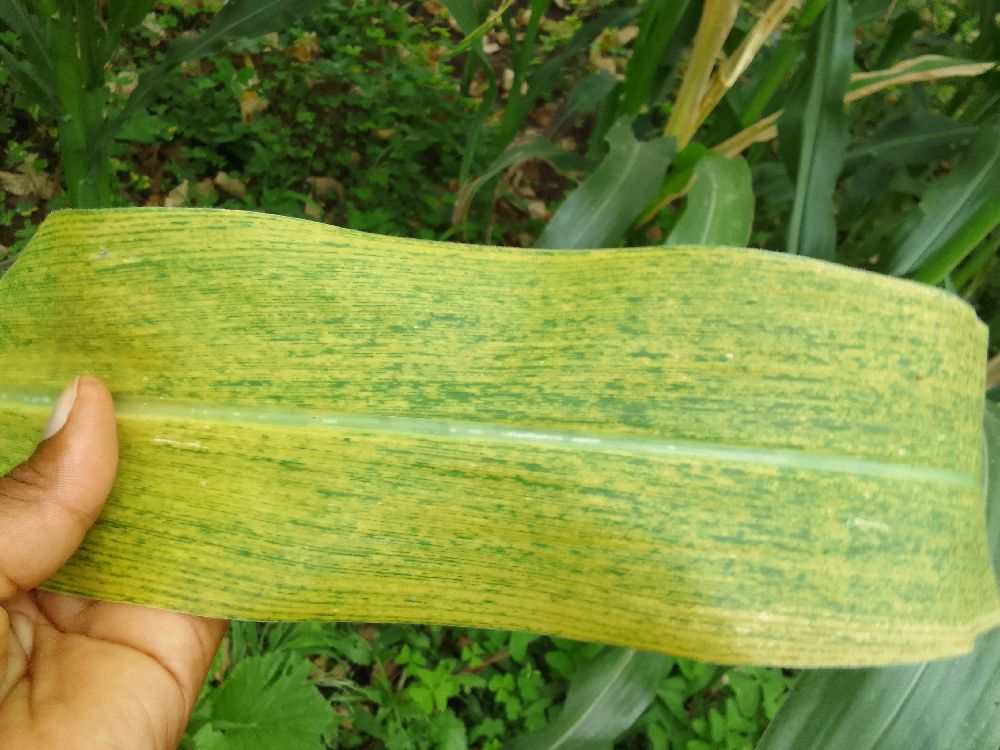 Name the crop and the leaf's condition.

maize, maize lethal necrosis
